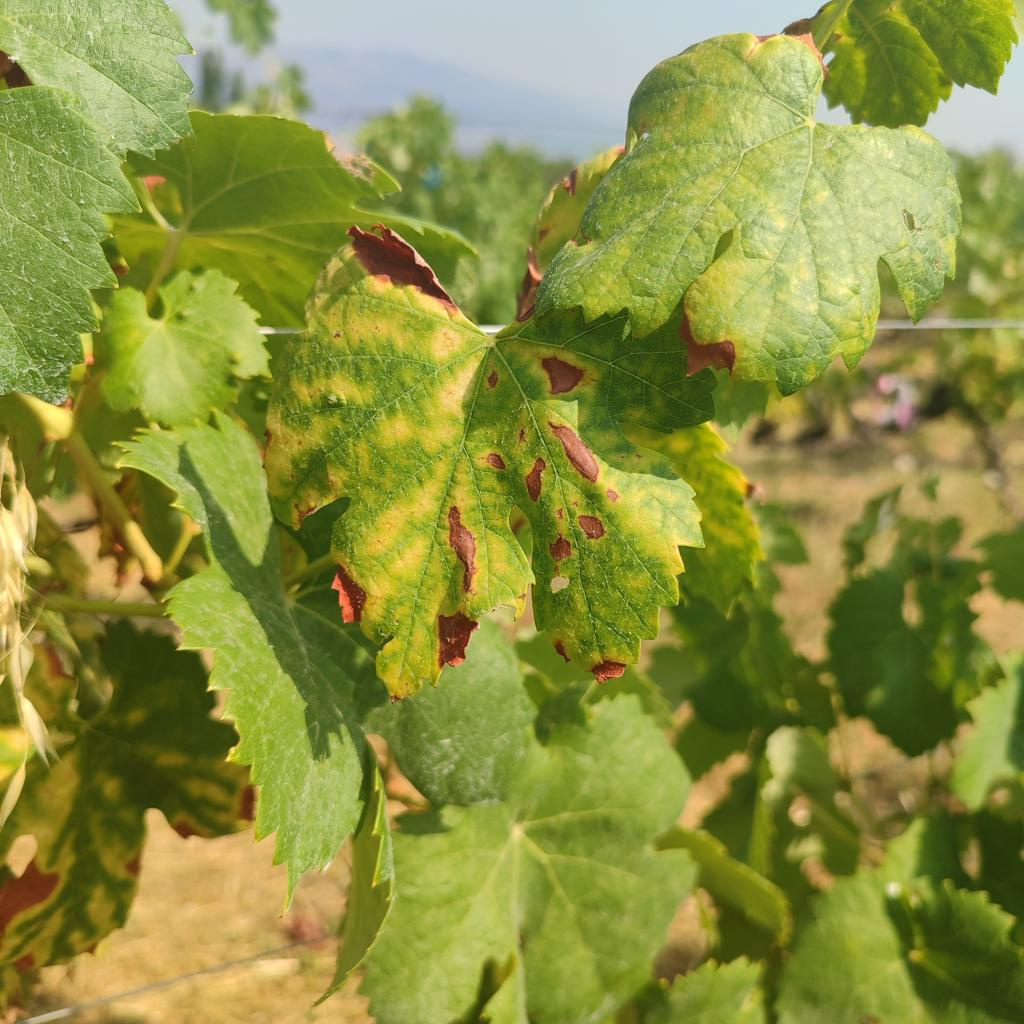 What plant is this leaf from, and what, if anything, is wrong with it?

grapevine, esca complex
